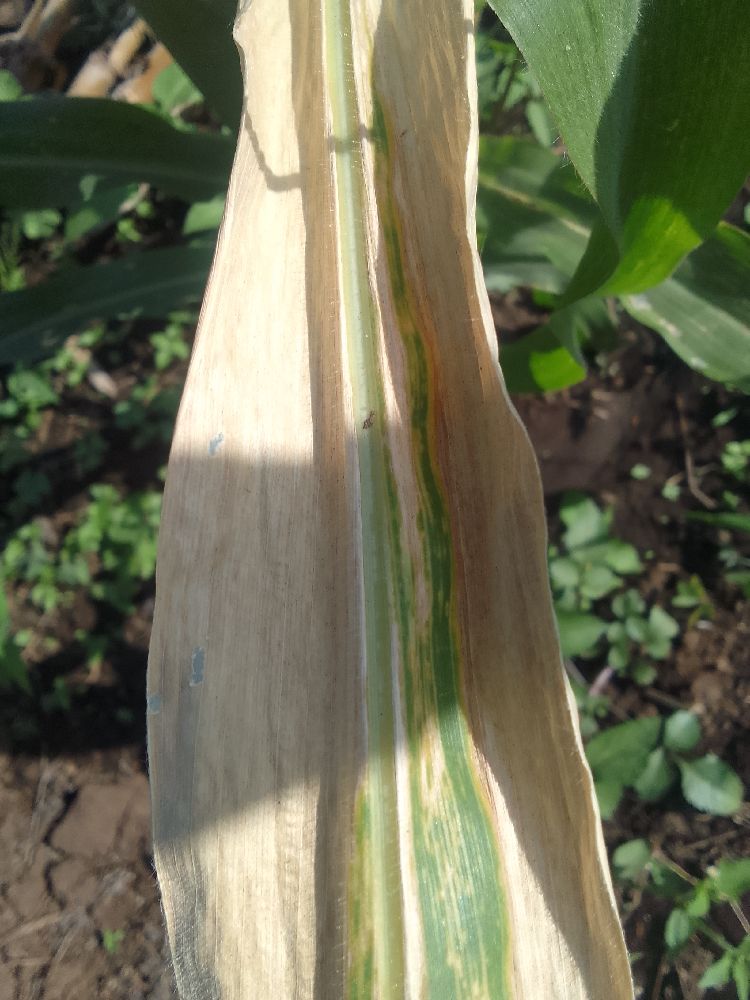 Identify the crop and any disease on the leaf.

maize, maize lethal necrosis
